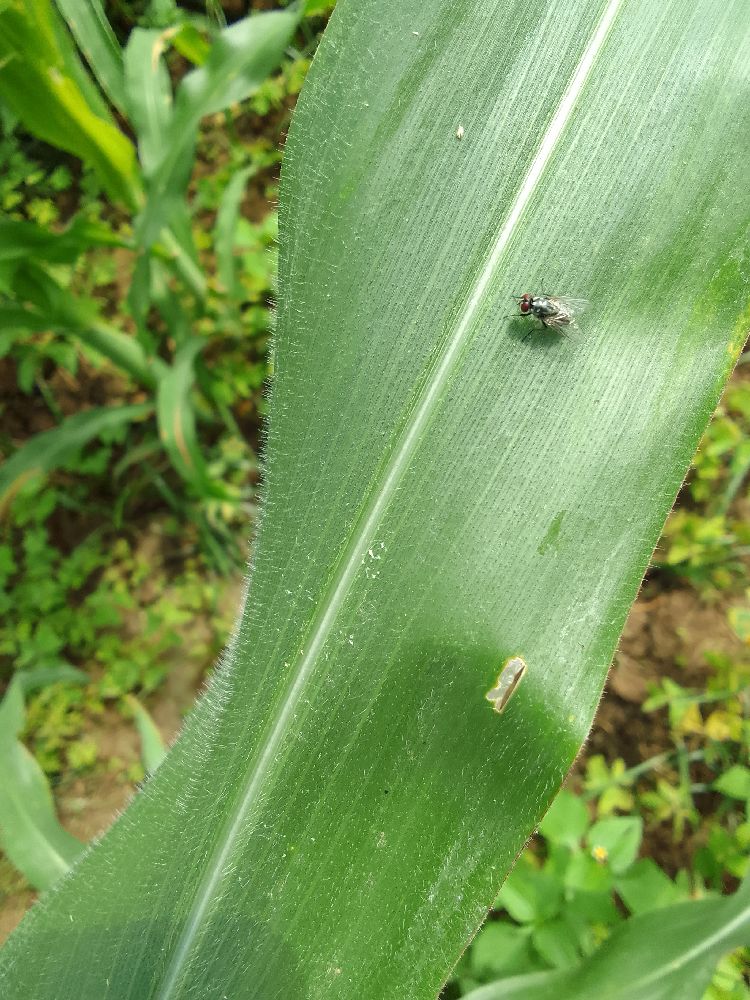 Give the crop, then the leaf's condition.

maize, healthy
